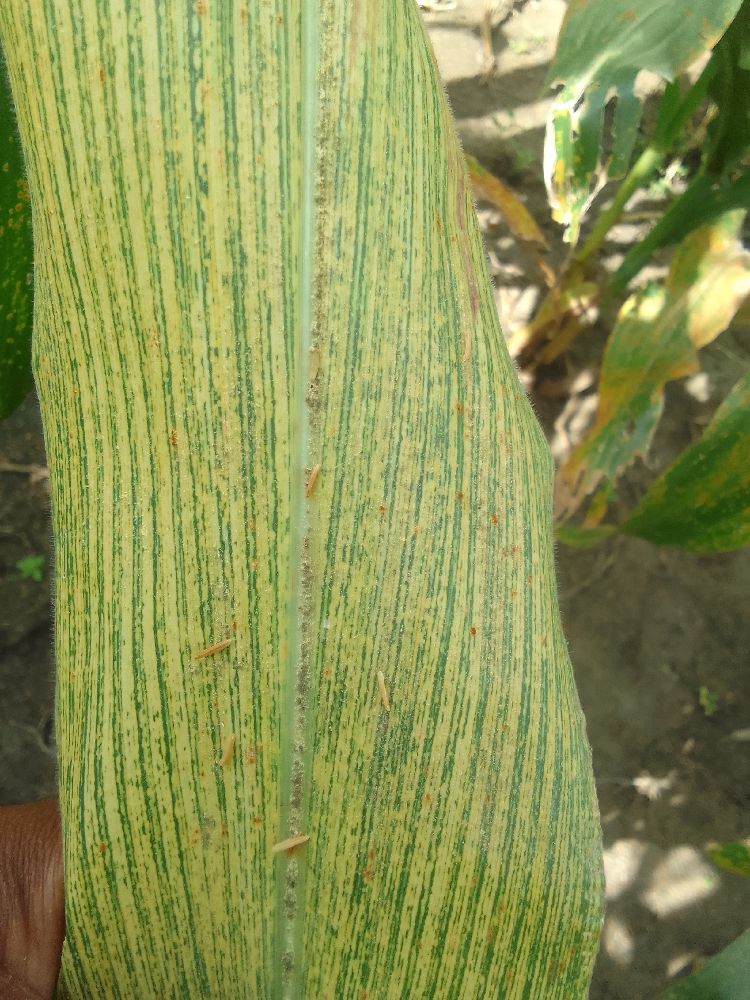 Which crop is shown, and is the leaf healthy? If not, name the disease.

maize, maize streak virus
